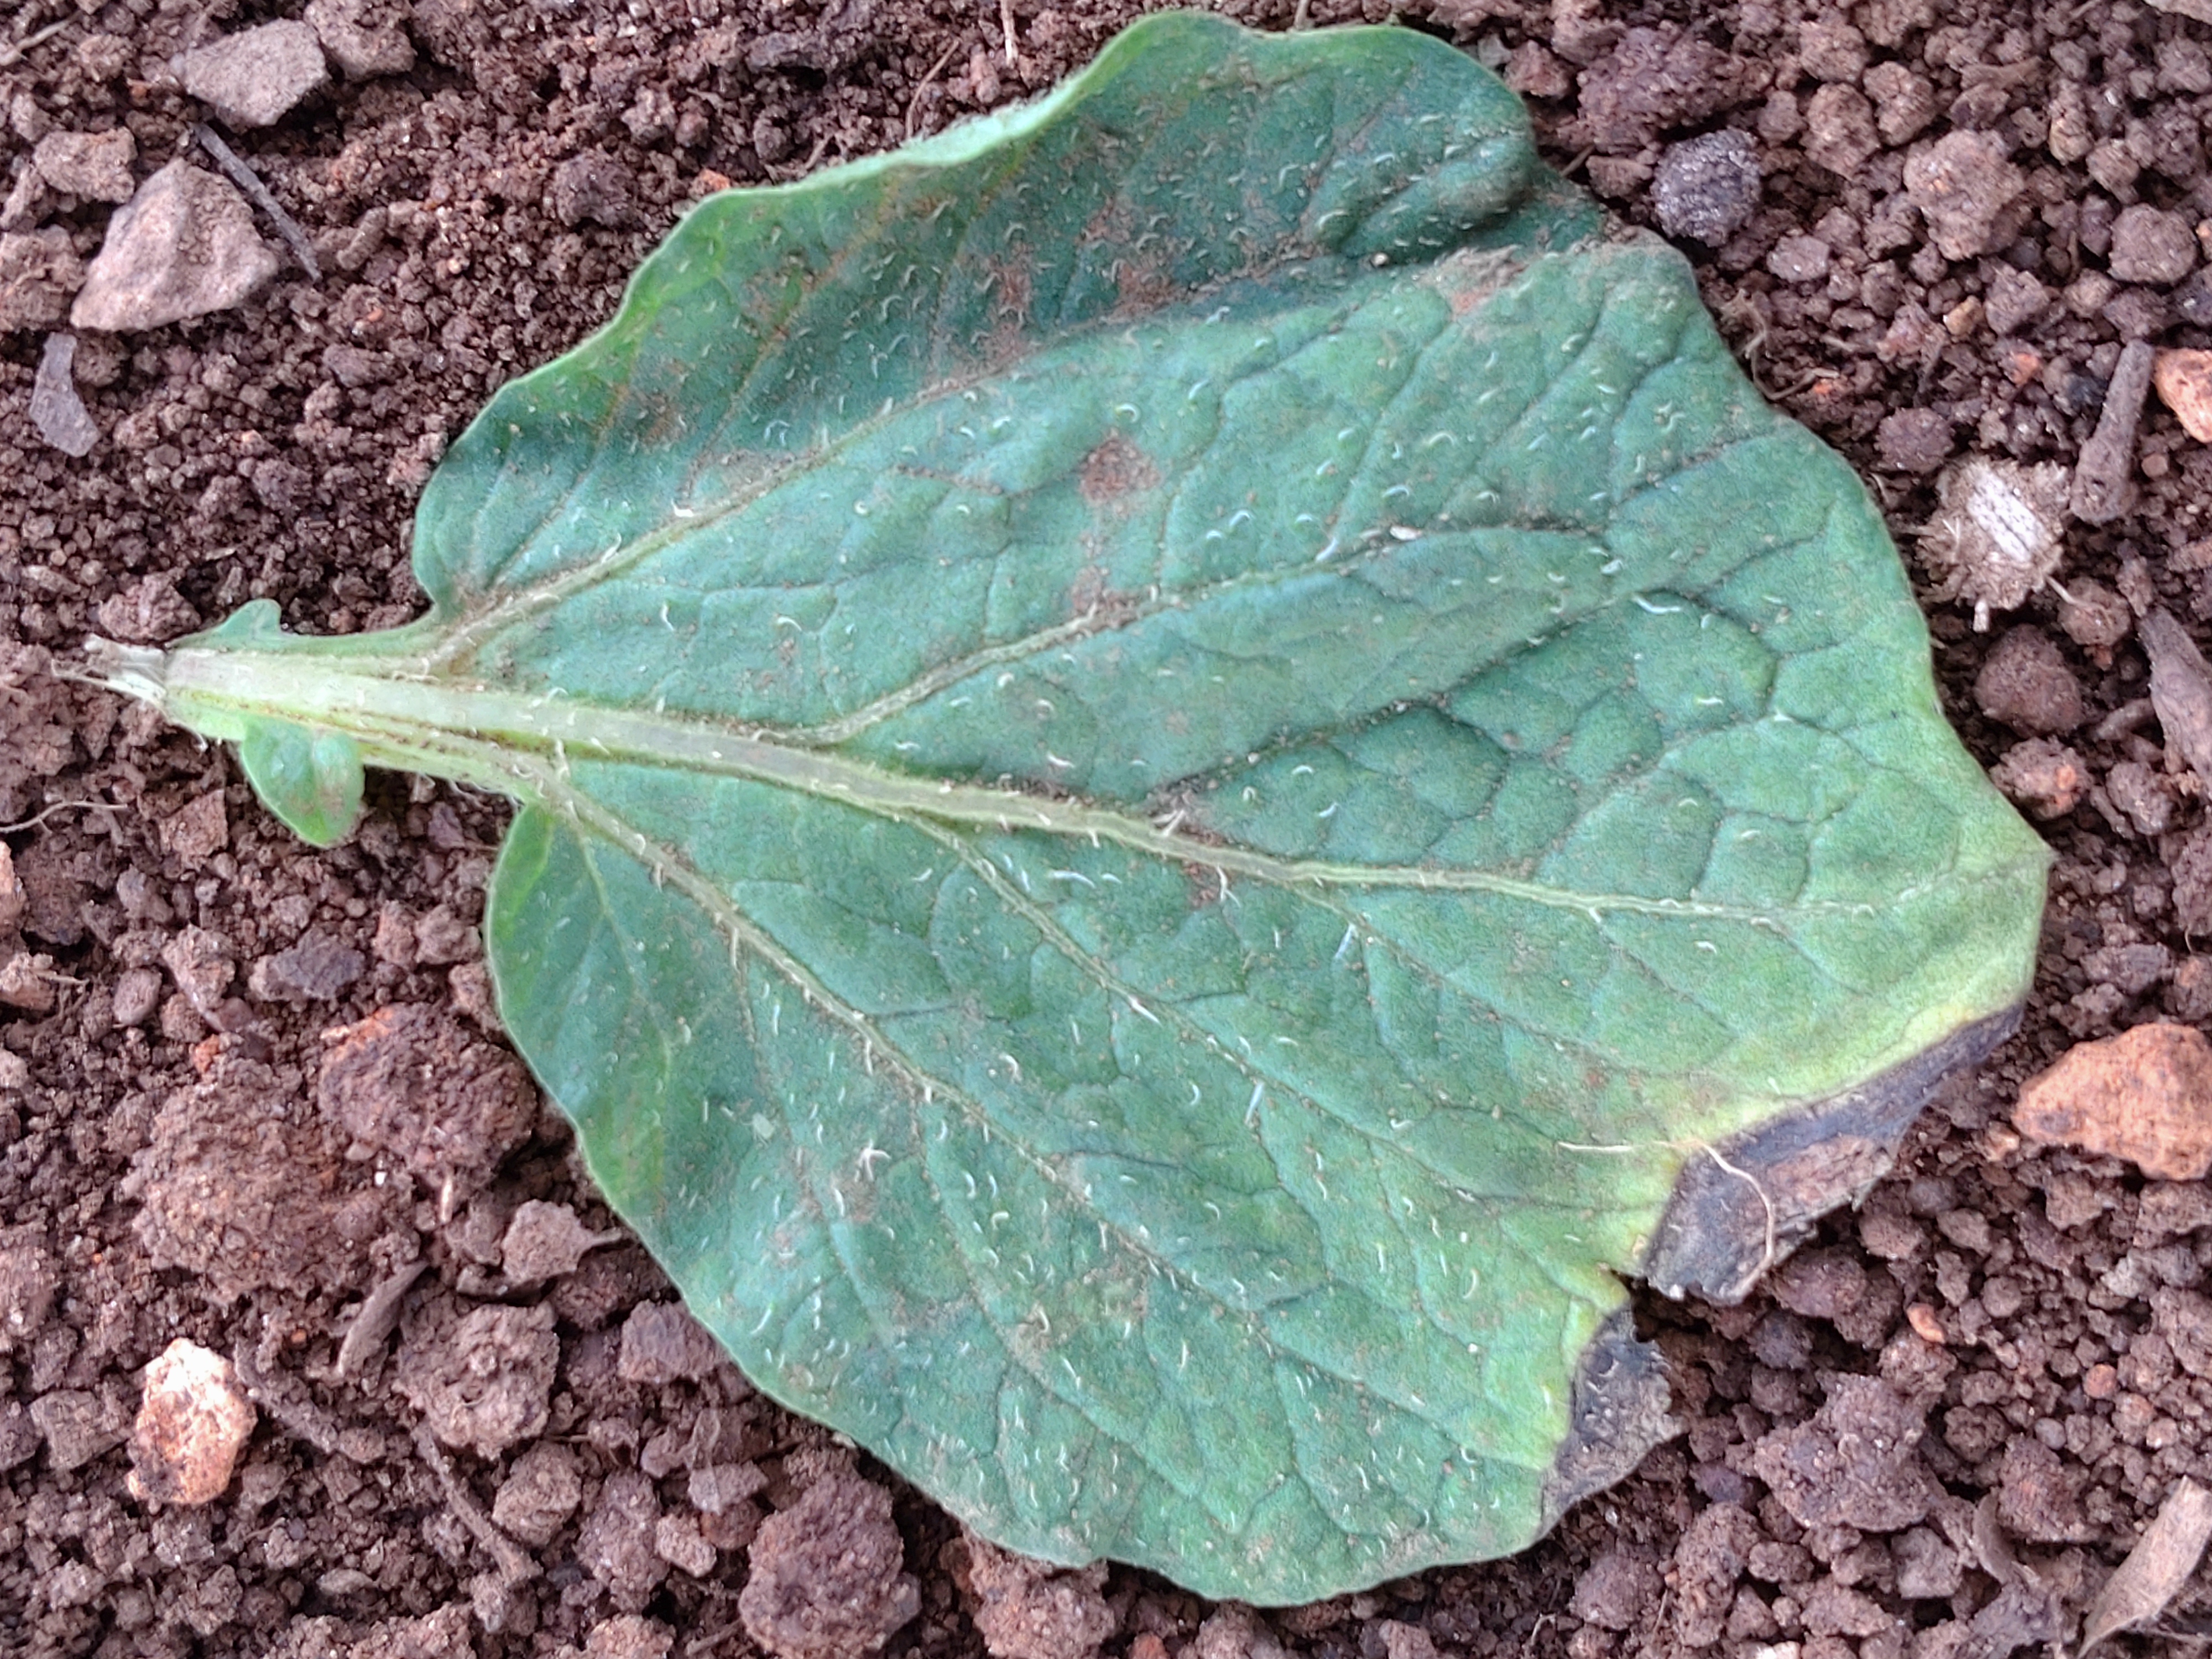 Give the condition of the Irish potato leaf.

early blight
